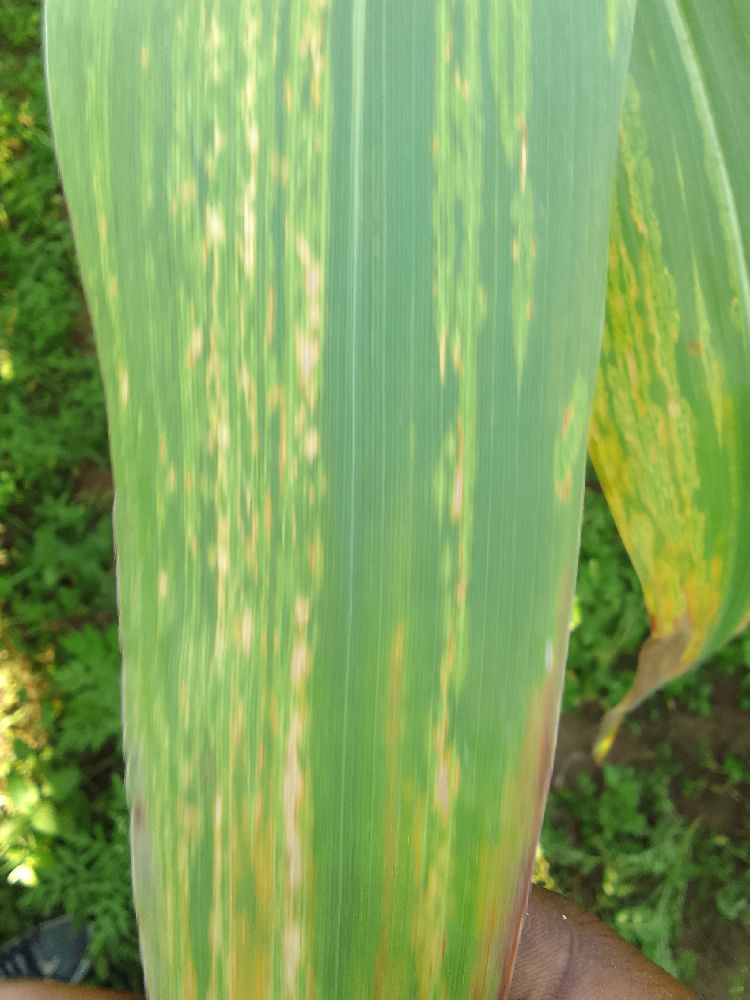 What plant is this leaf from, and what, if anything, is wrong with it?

maize, maize lethal necrosis
